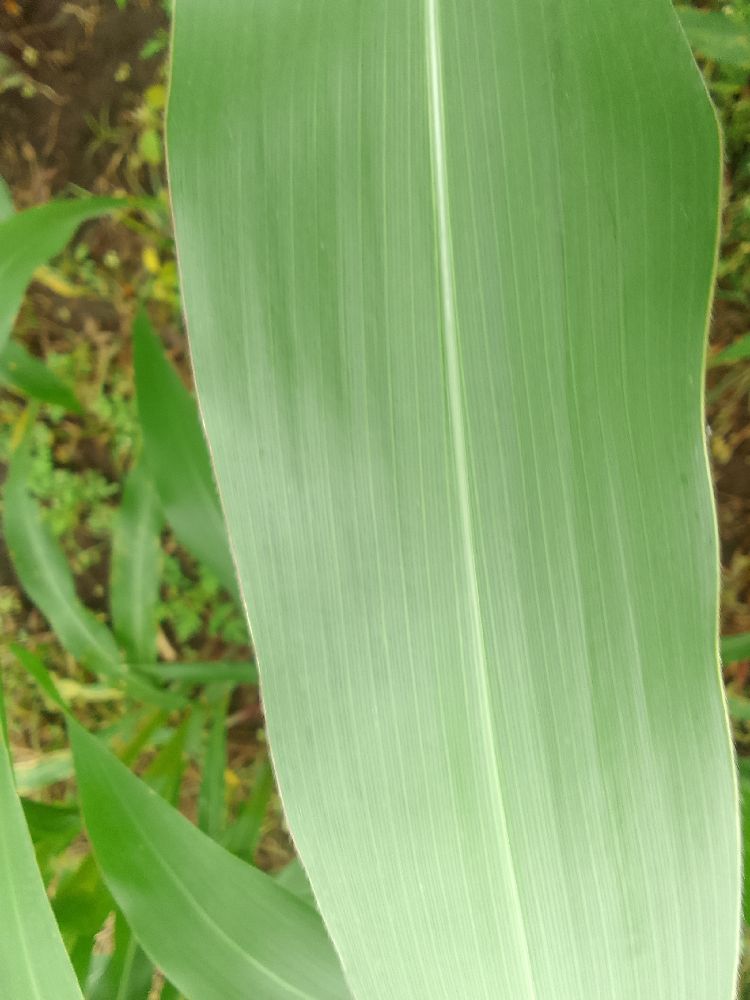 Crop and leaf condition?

maize, healthy
